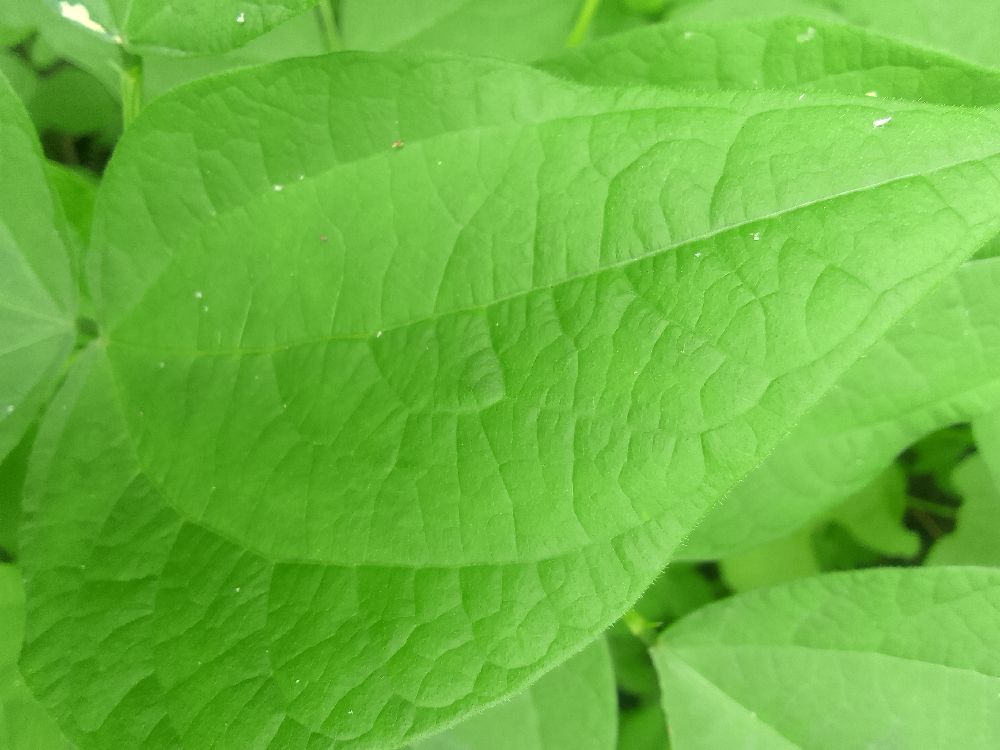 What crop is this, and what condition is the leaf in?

common bean, healthy
